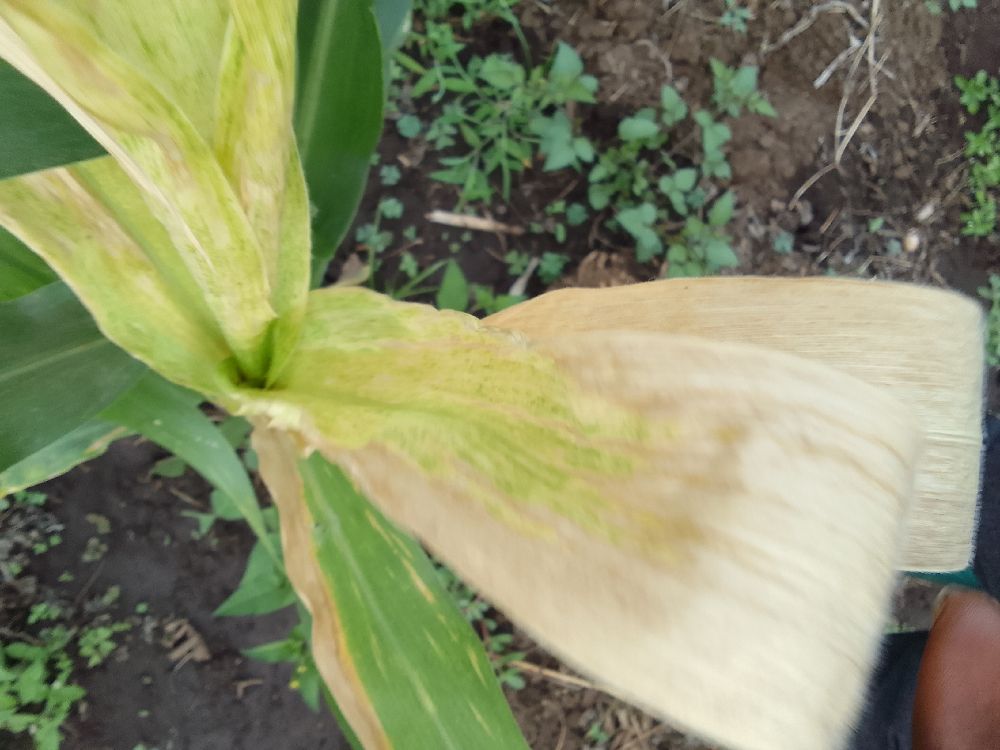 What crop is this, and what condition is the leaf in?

maize, maize lethal necrosis
